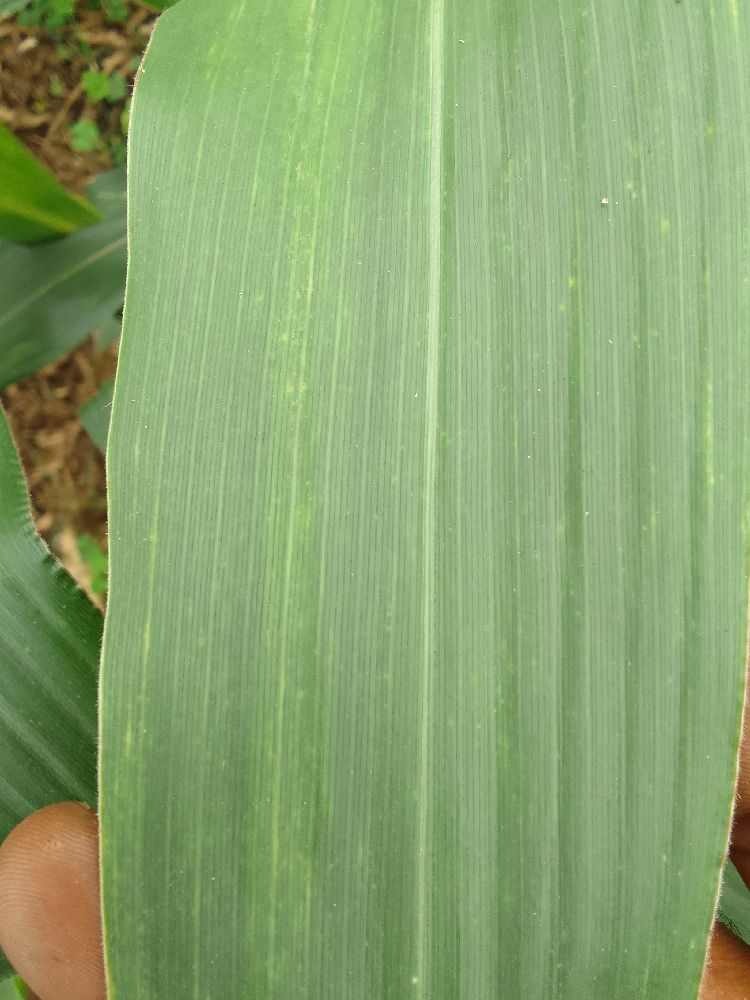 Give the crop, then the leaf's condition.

maize, healthy
